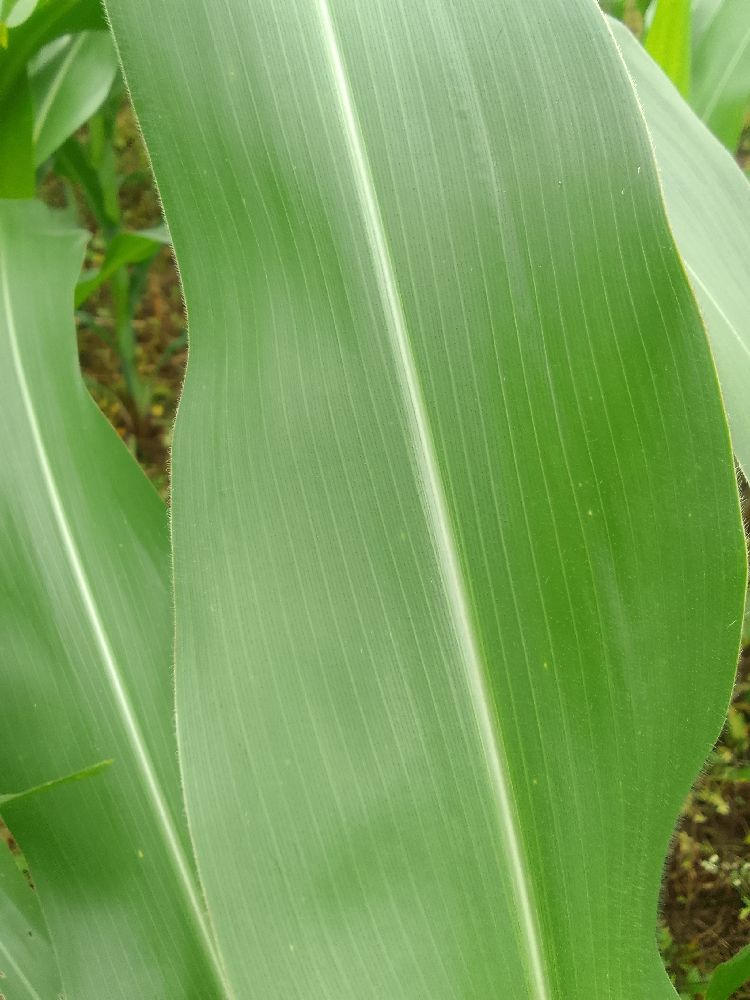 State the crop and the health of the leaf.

maize, healthy
